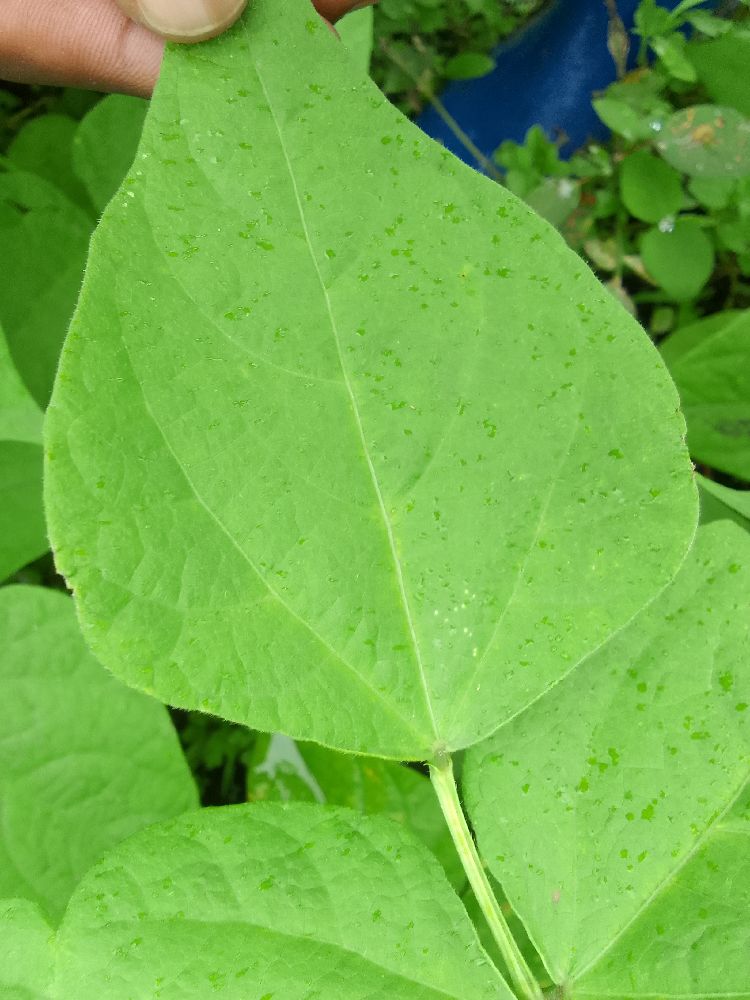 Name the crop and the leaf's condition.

common bean, healthy
